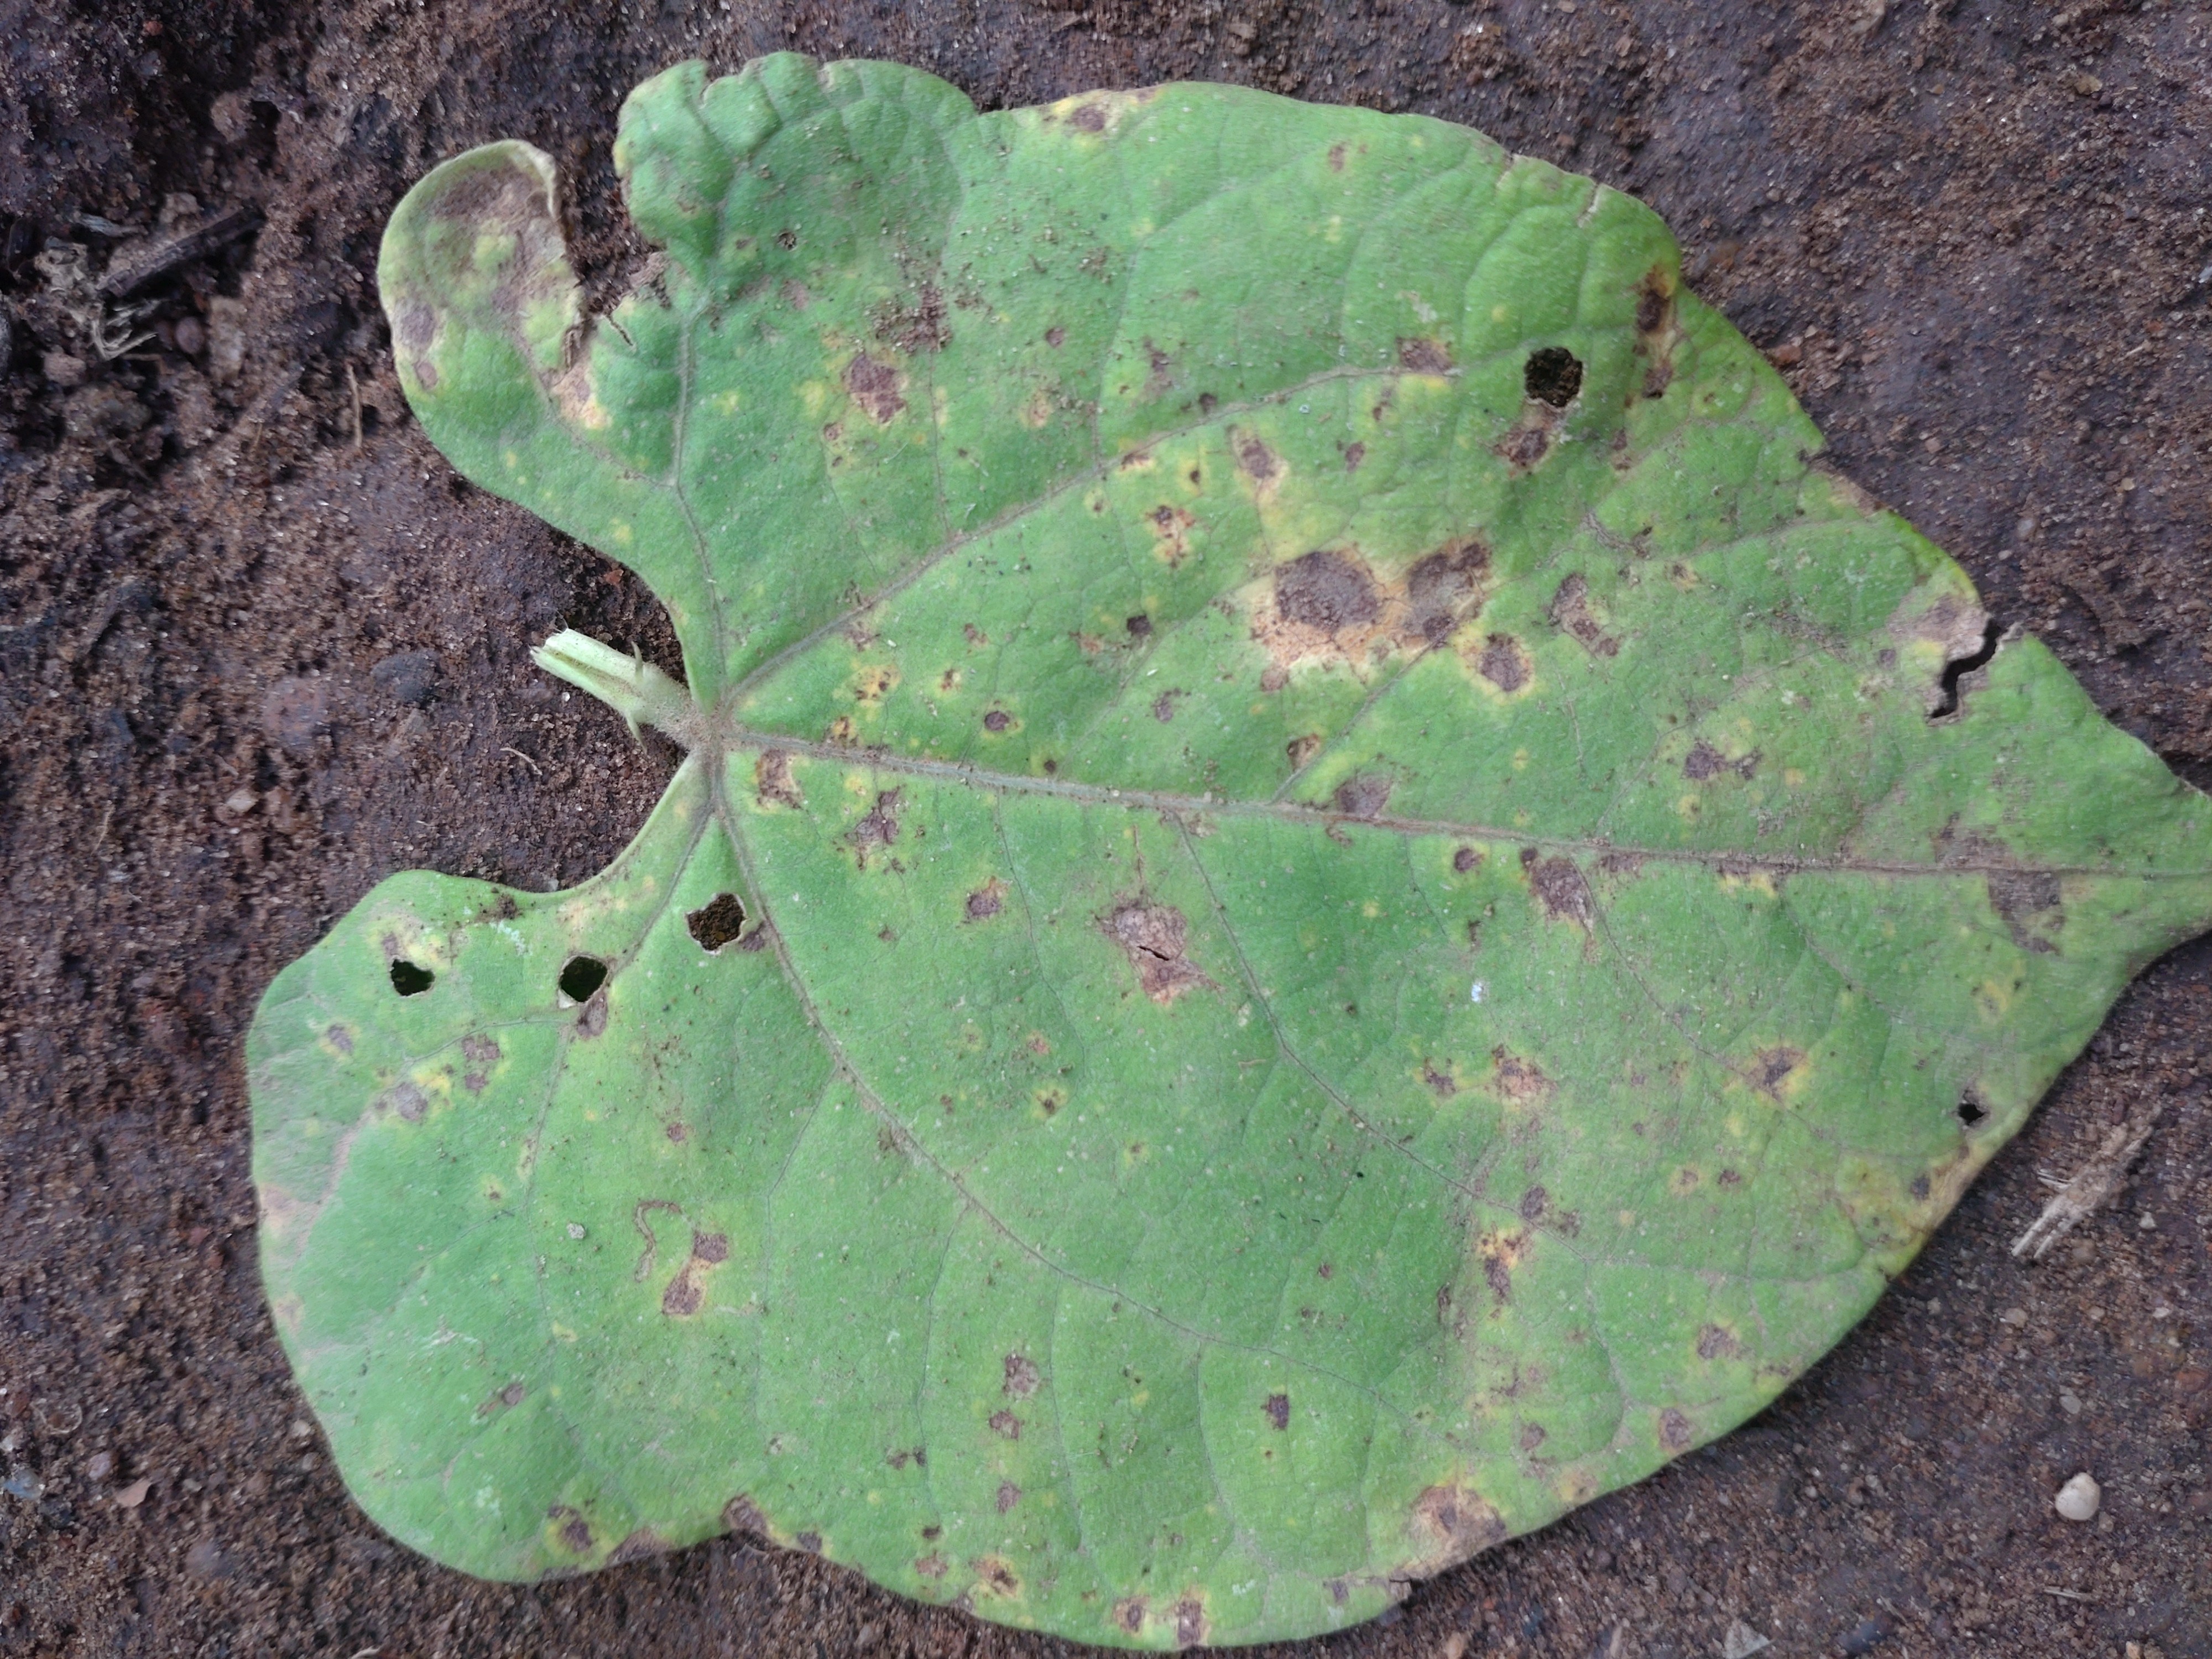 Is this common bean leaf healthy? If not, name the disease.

rust
